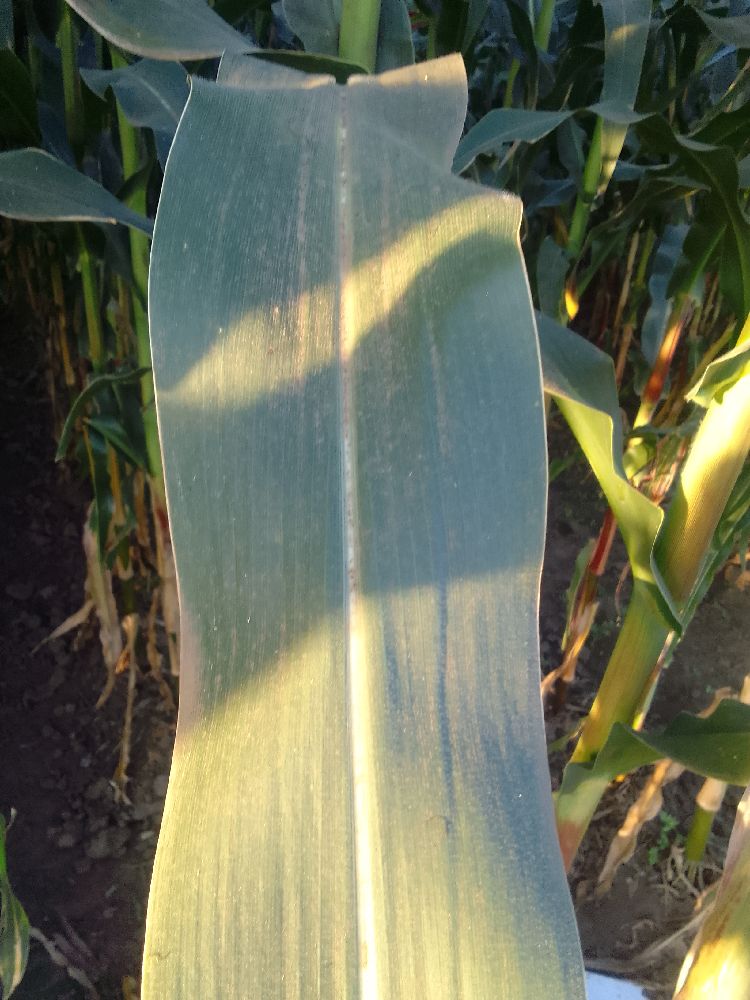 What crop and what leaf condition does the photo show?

maize, healthy
